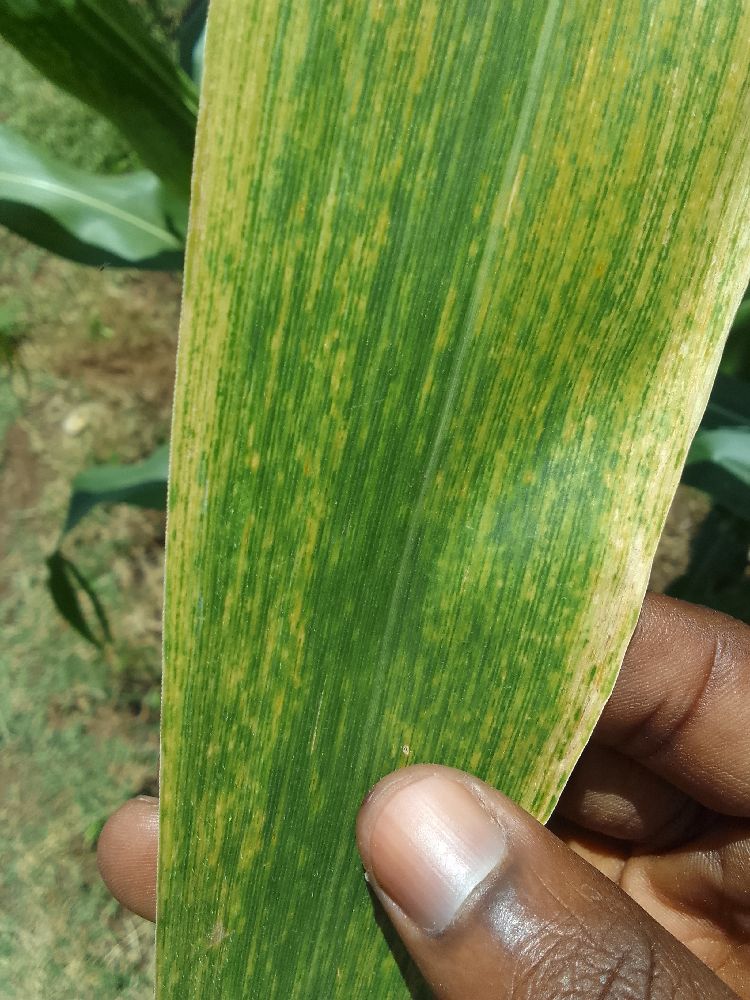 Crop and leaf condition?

maize, maize lethal necrosis
